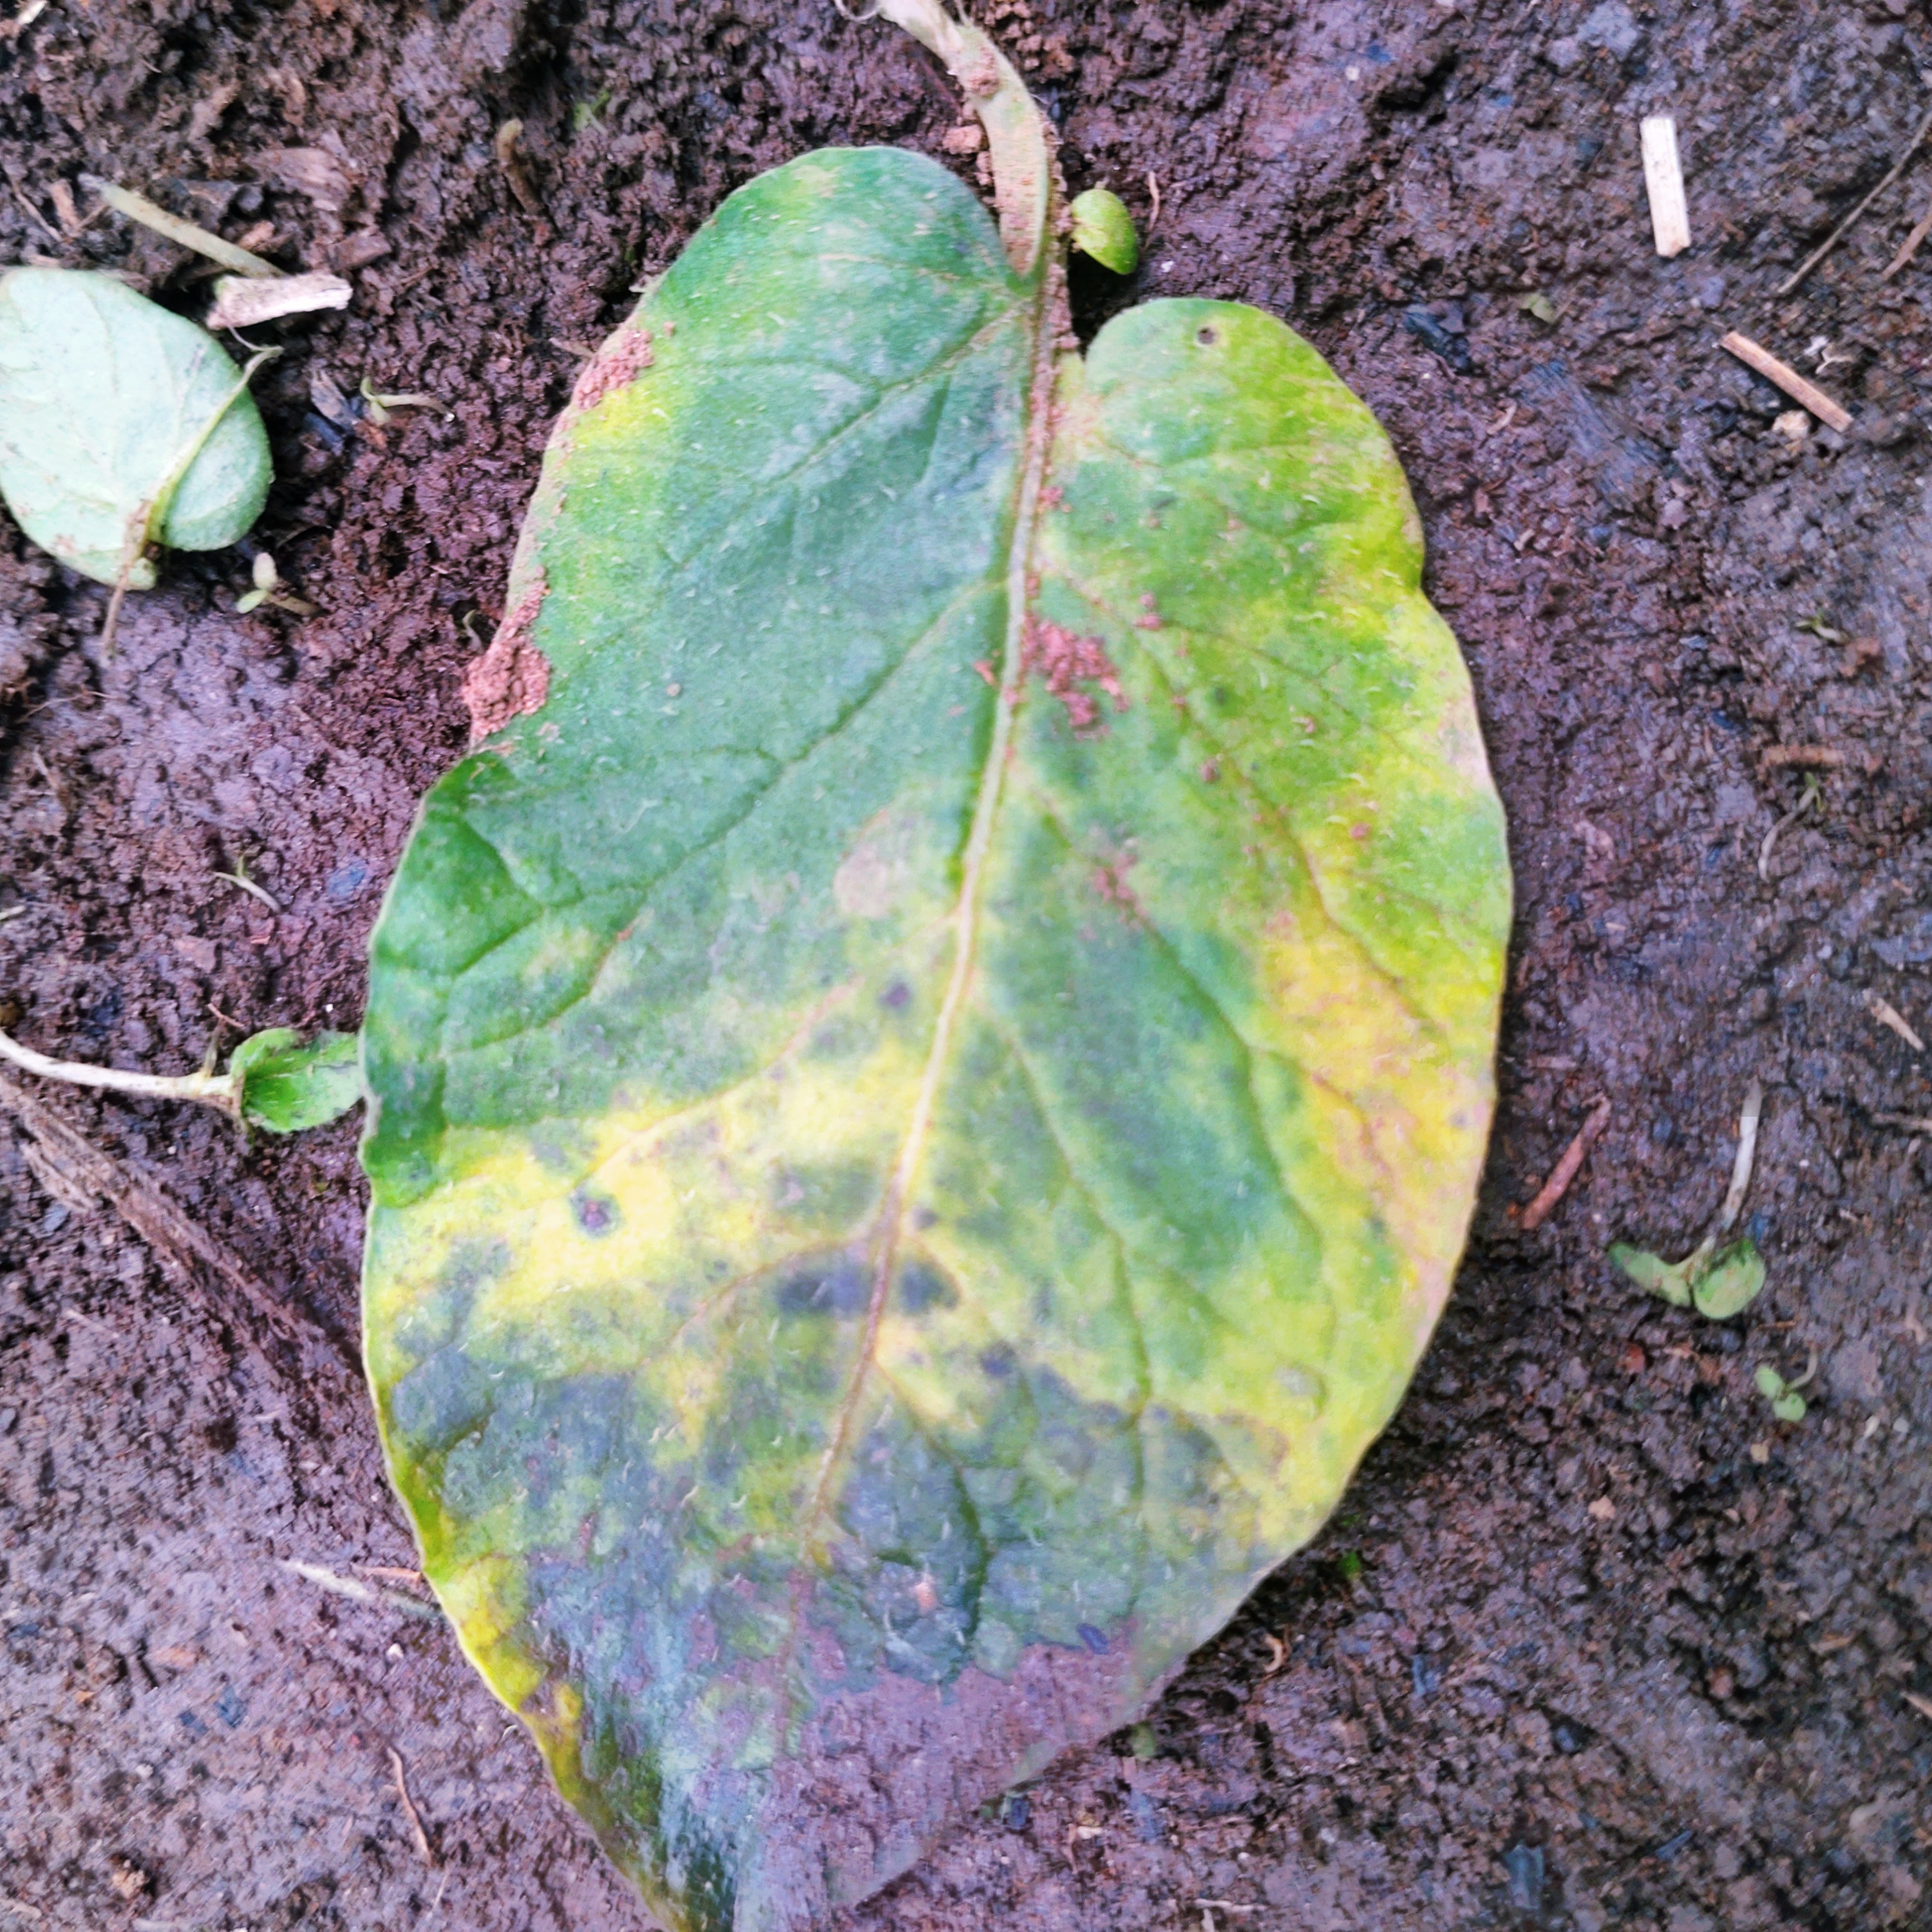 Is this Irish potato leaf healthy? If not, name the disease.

late blight
